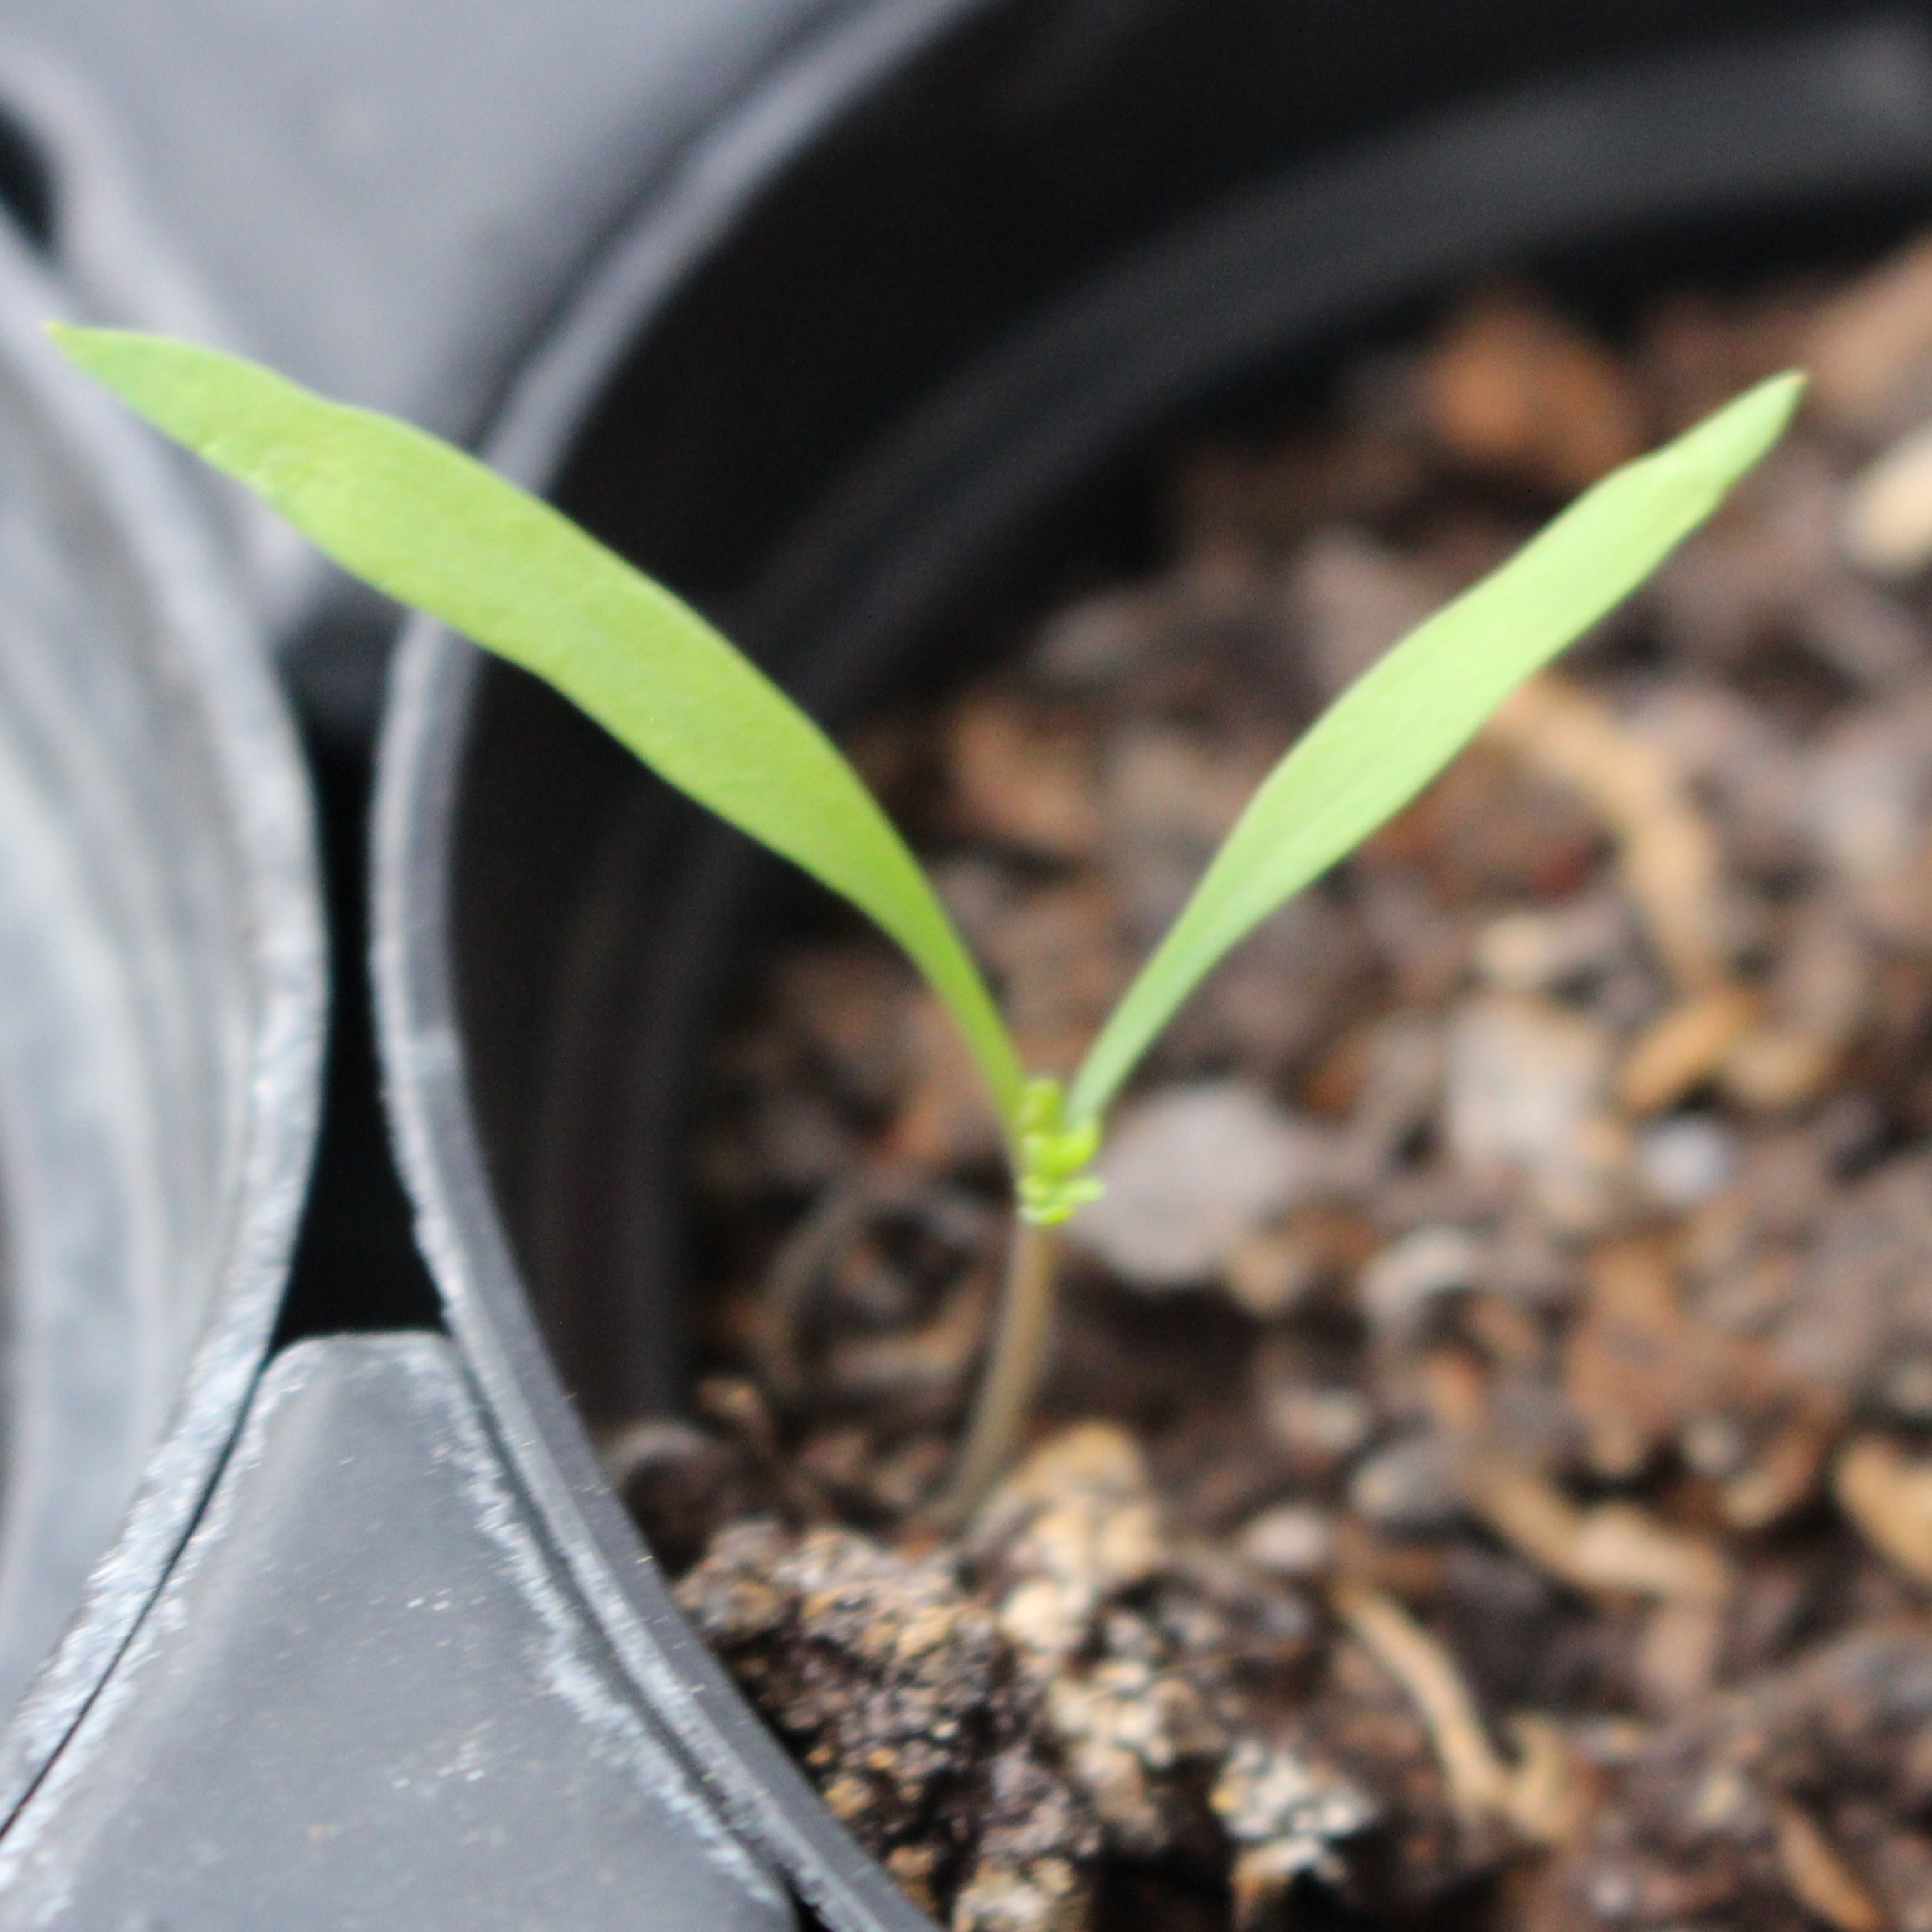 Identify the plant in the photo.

Fumaria officinalis
